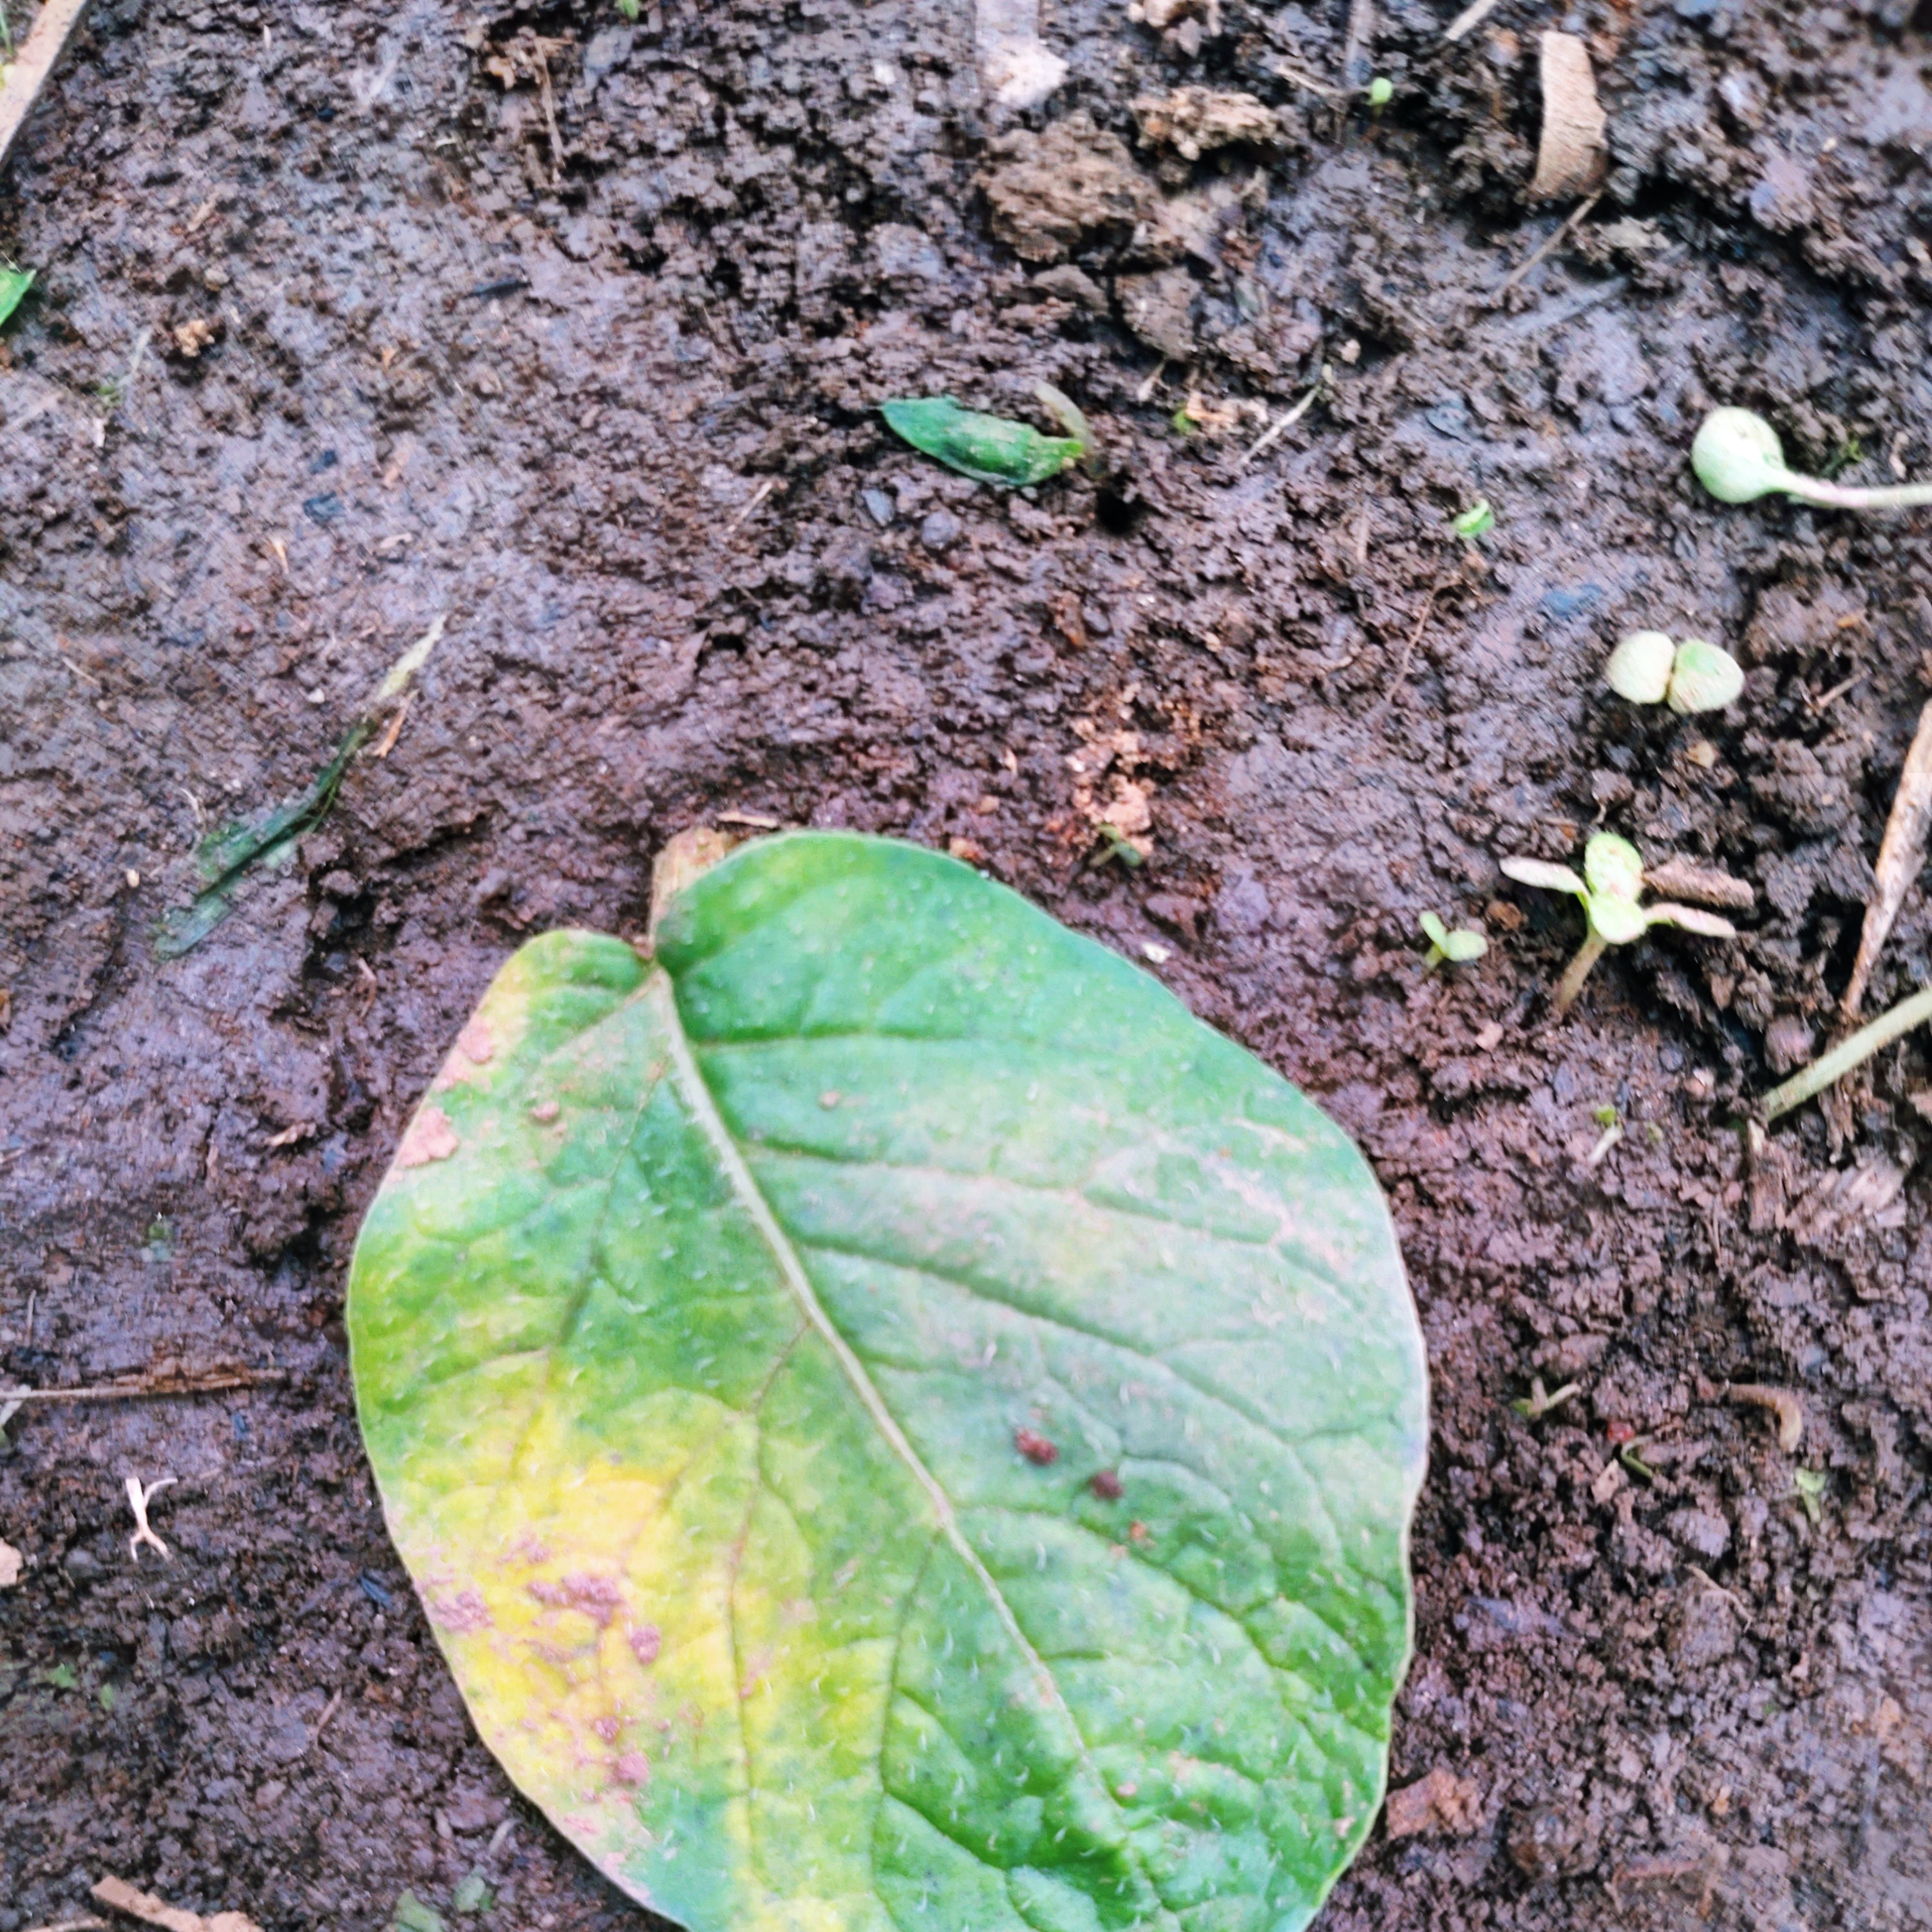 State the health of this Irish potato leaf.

late blight
